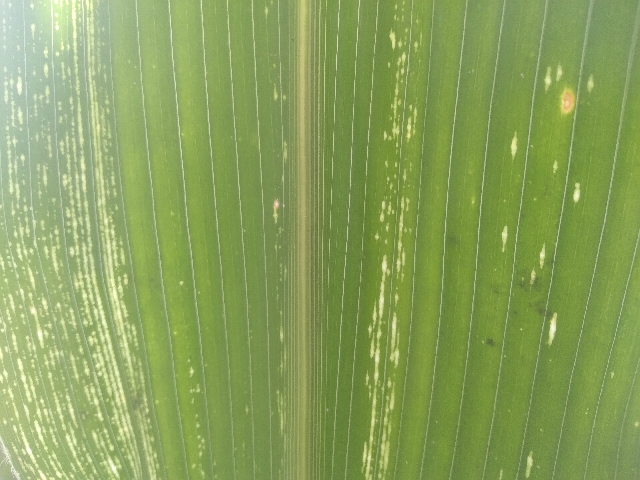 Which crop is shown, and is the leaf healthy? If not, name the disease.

maize, maize streak virus
